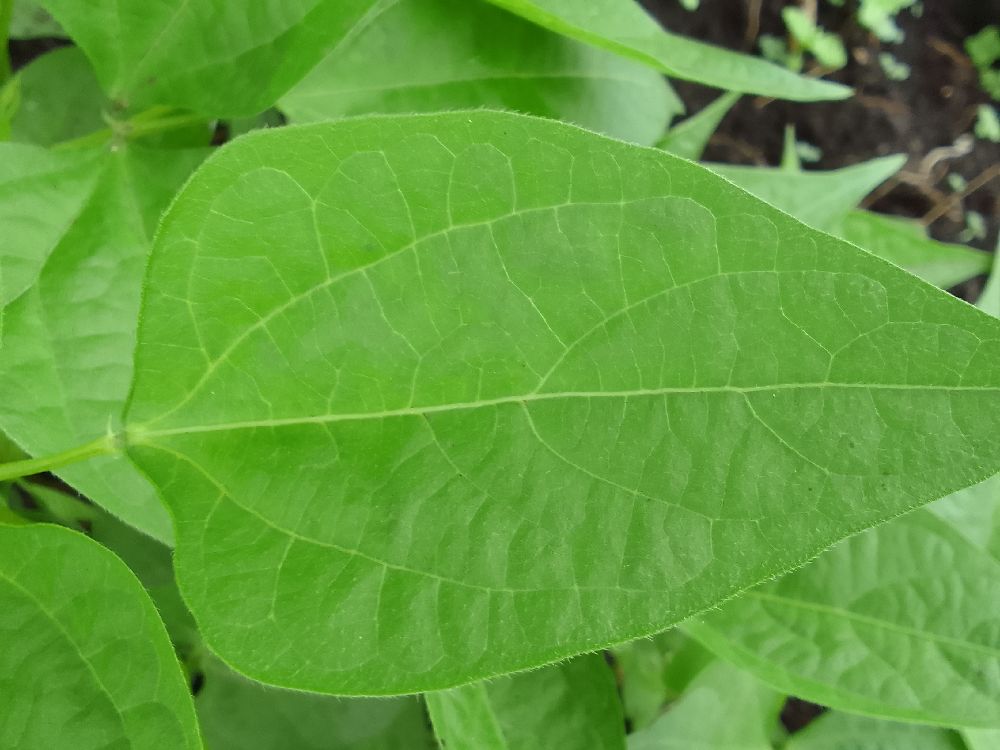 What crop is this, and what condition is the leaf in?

common bean, healthy
